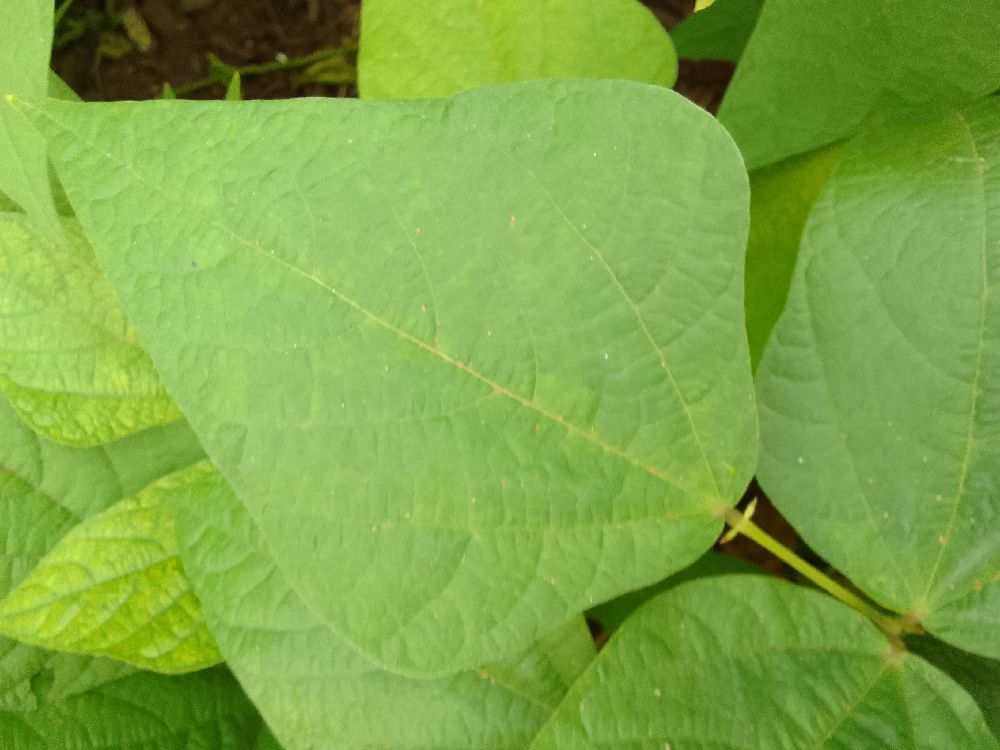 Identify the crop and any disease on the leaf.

common bean, healthy
